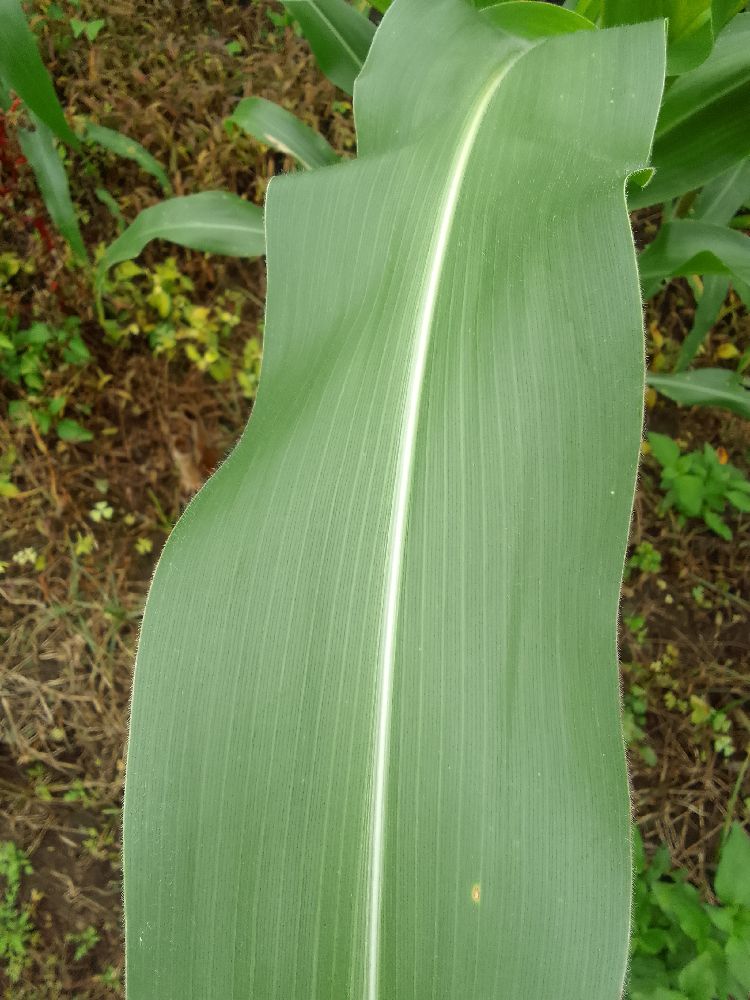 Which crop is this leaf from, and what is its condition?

maize, healthy
